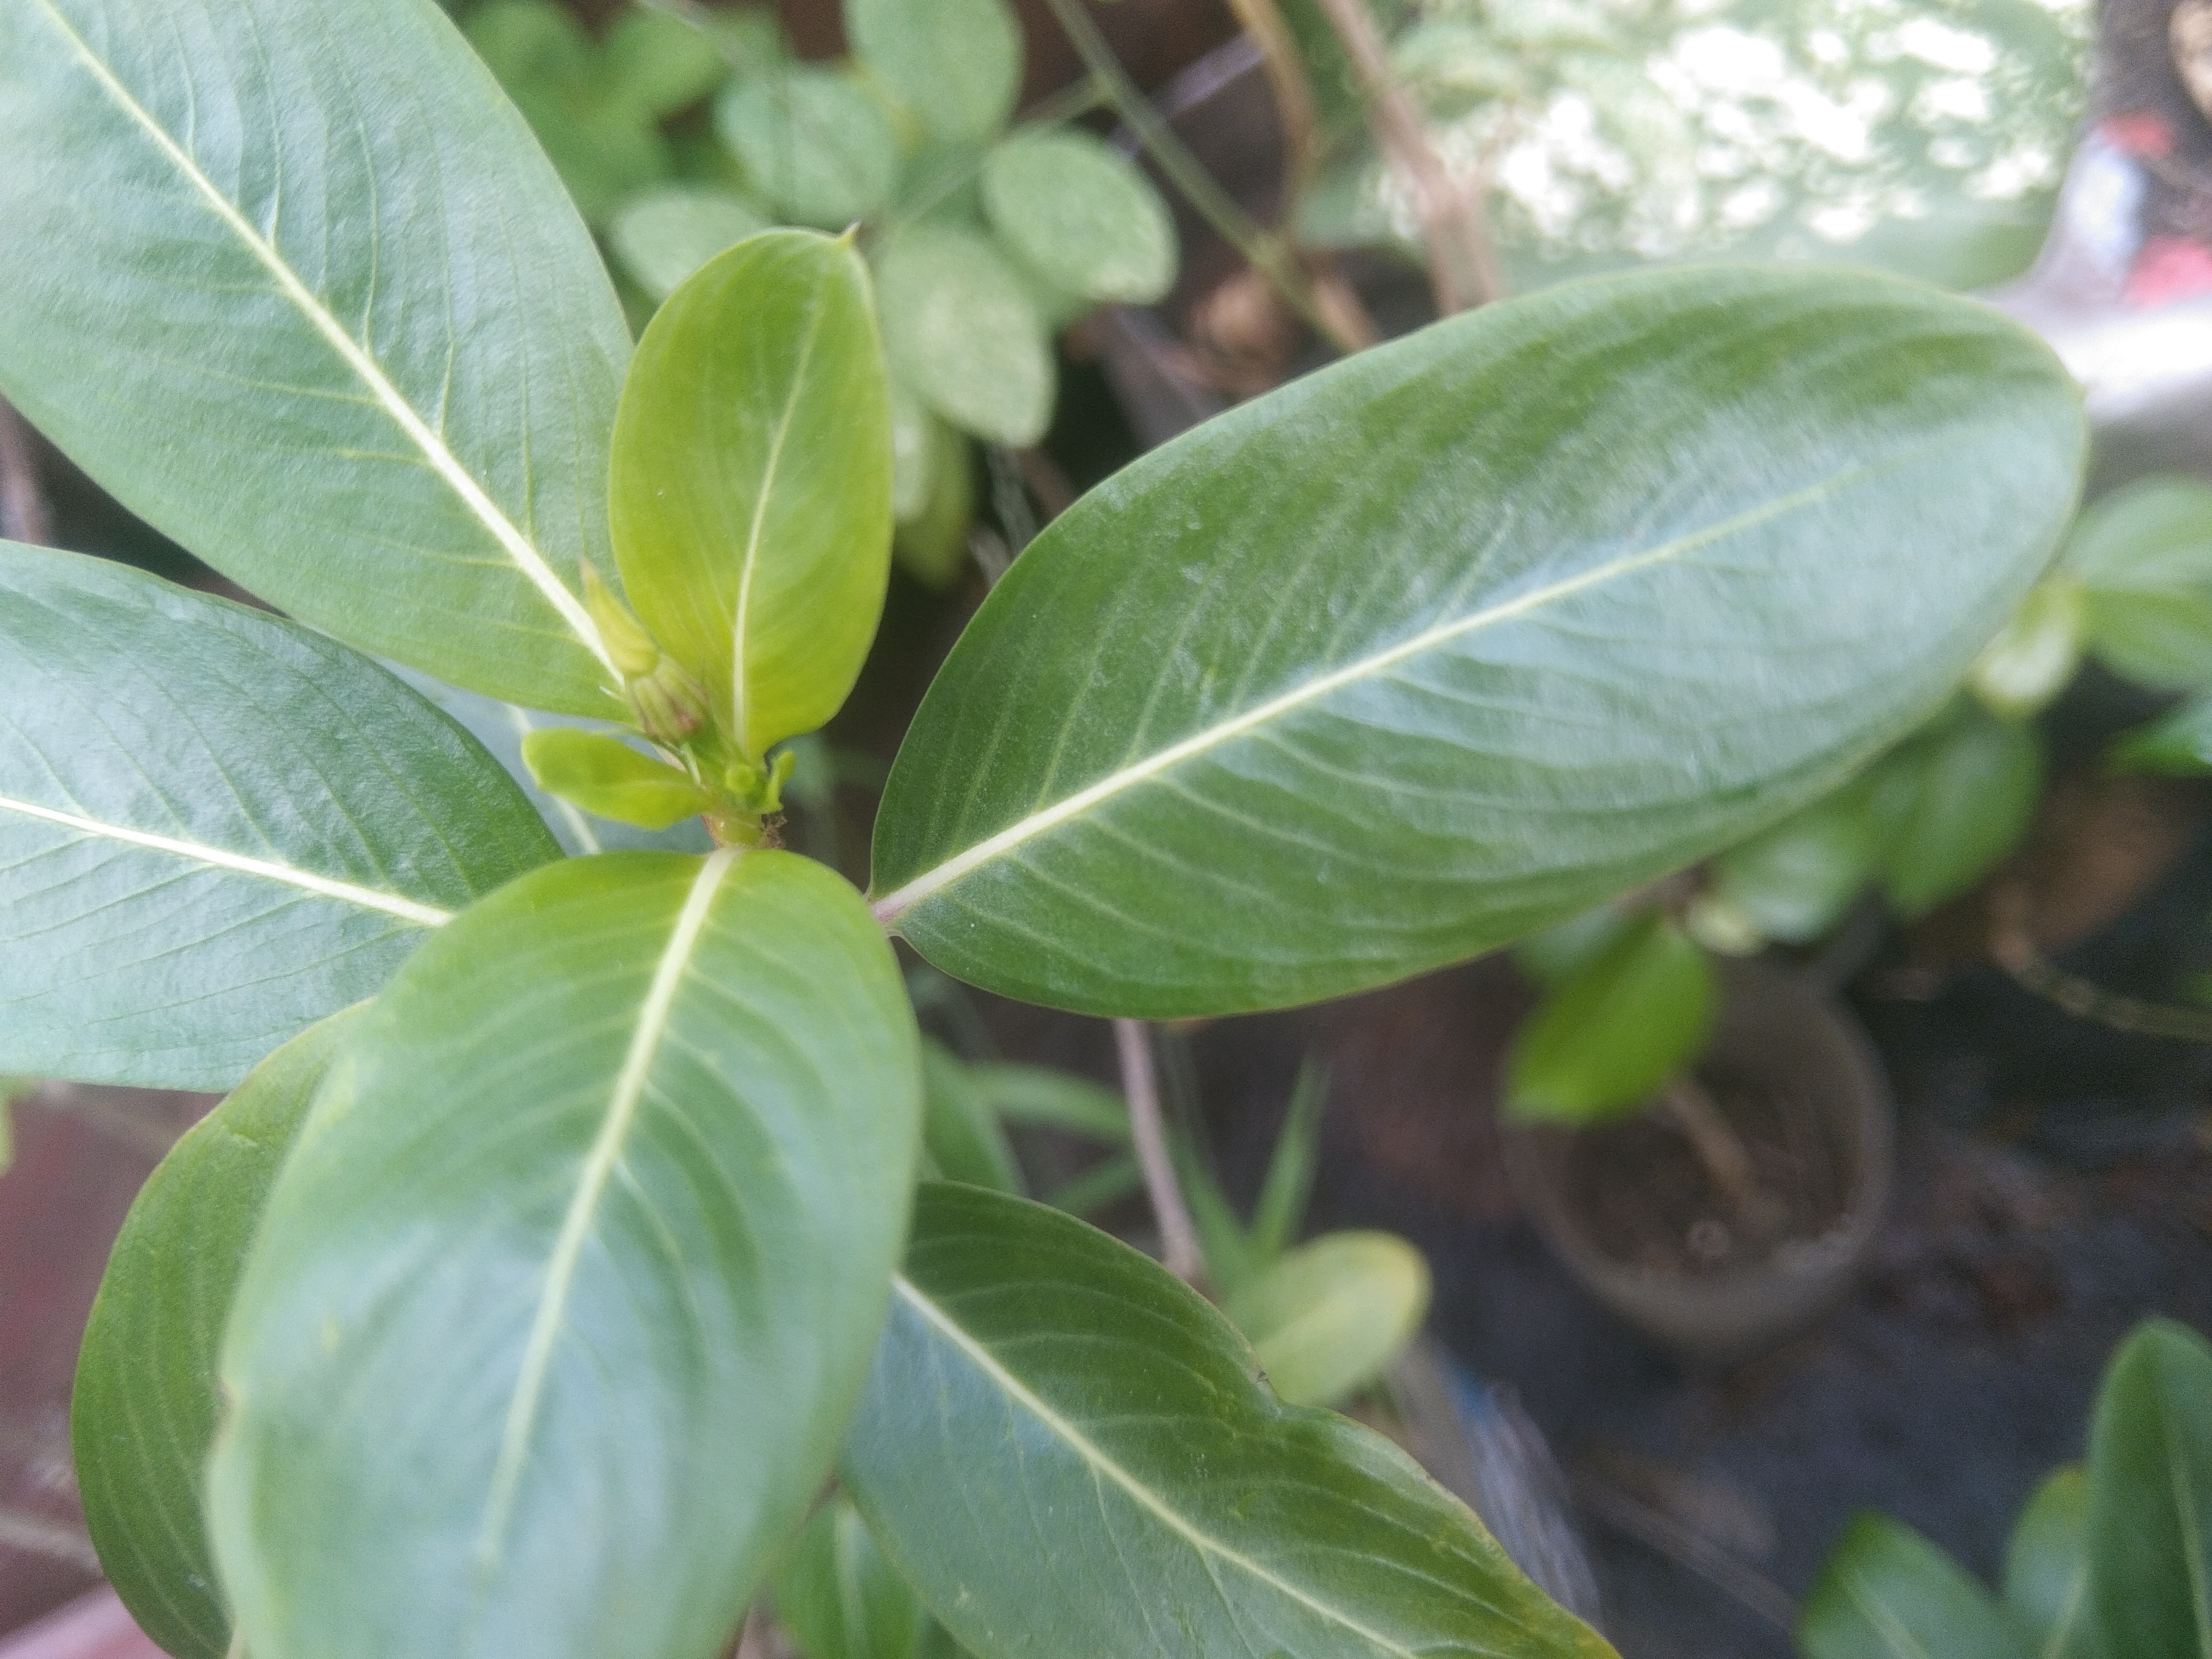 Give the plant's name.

rose periwinkle
